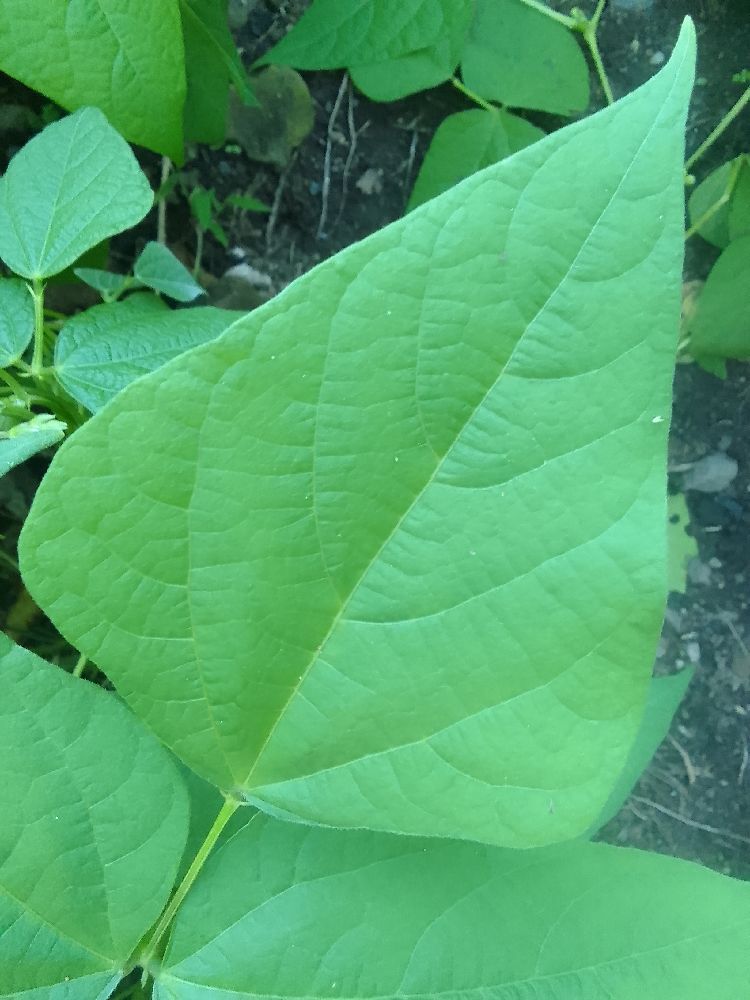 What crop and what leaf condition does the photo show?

common bean, healthy
